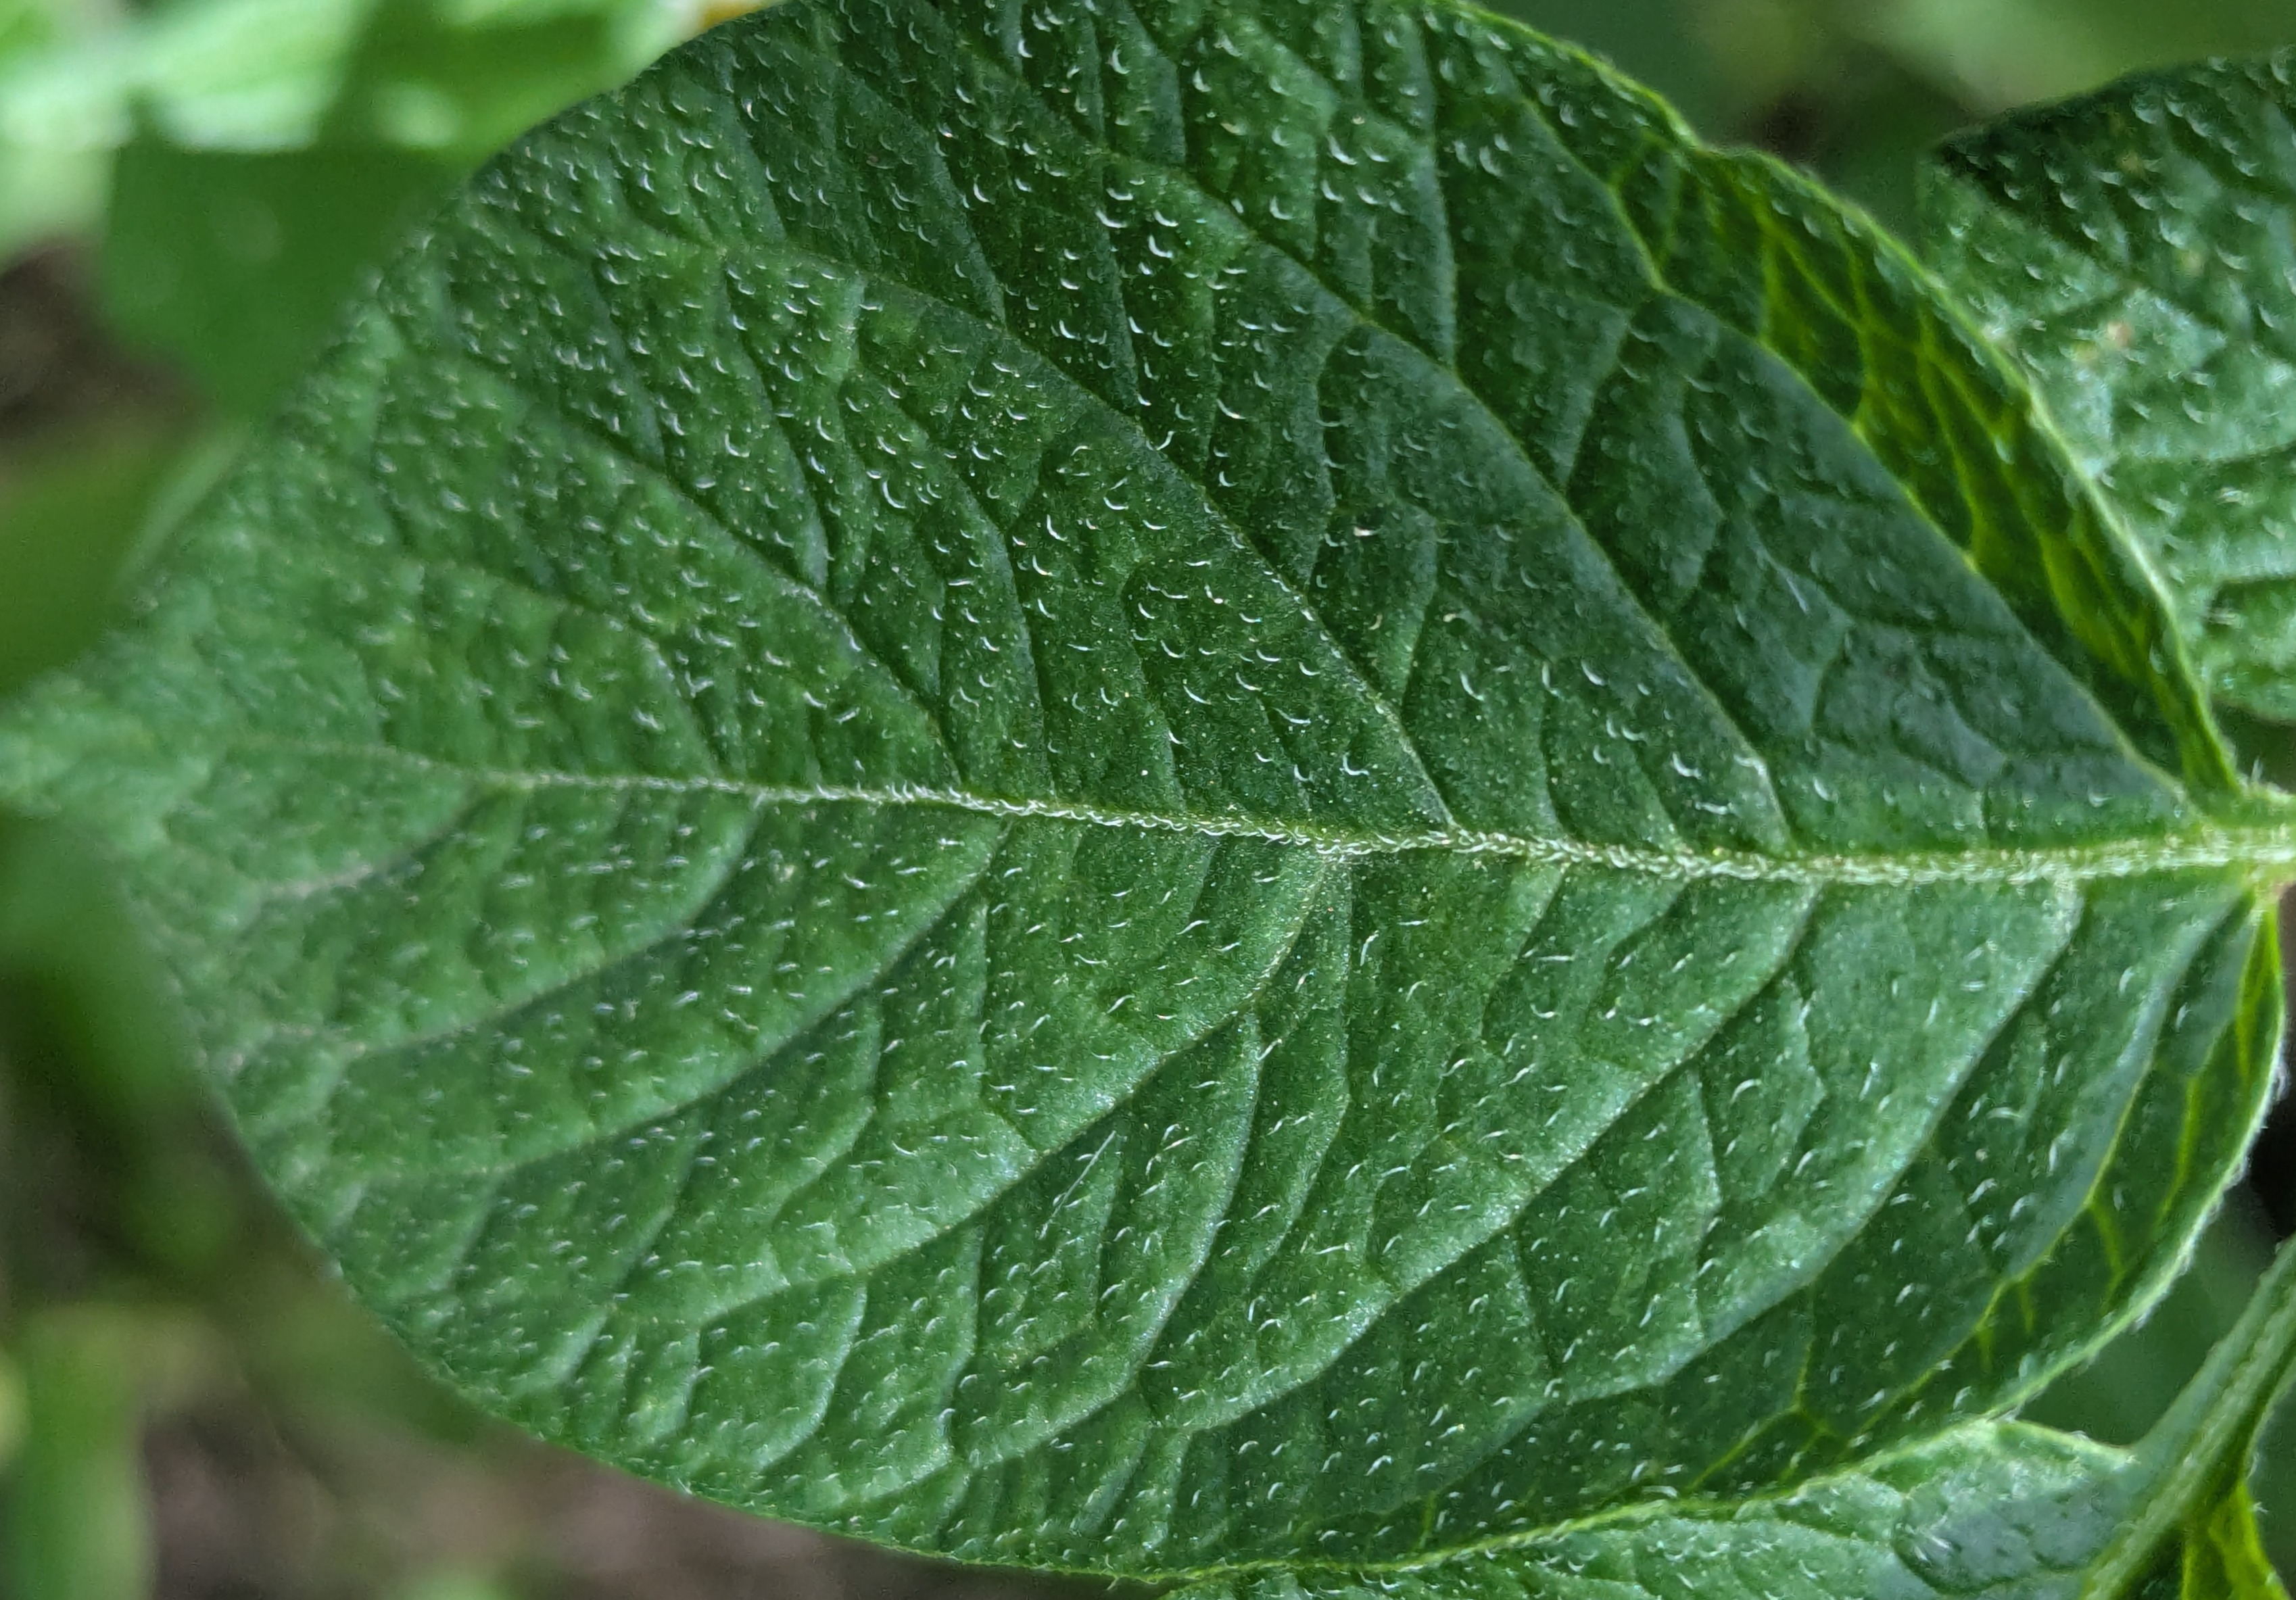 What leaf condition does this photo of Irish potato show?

healthy
